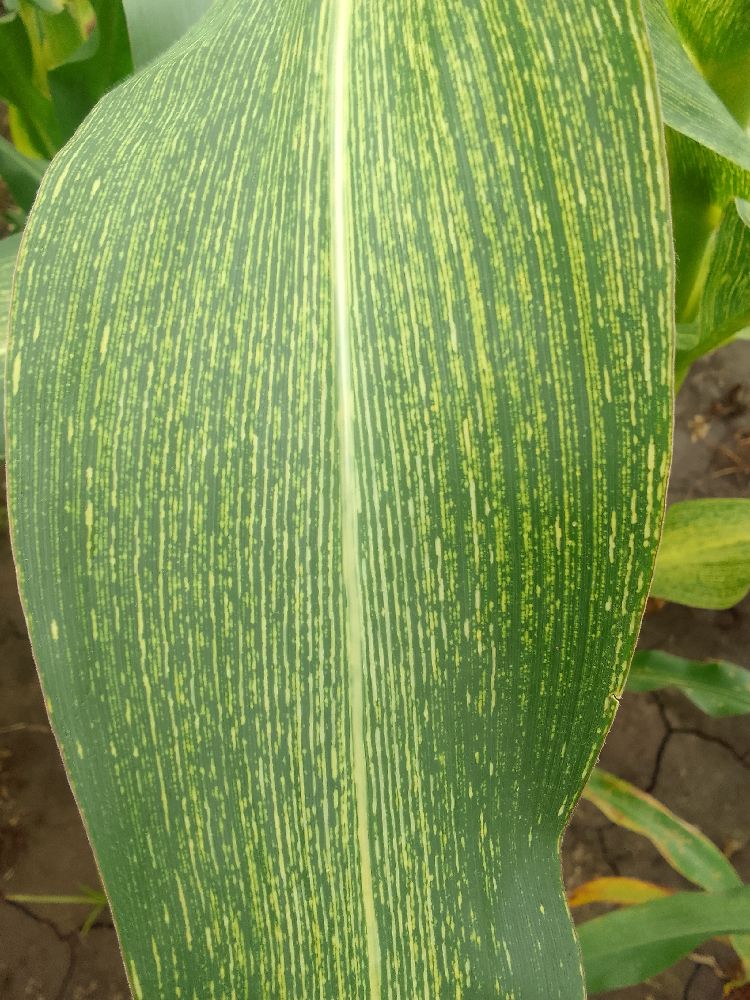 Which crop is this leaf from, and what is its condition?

maize, maize streak virus
